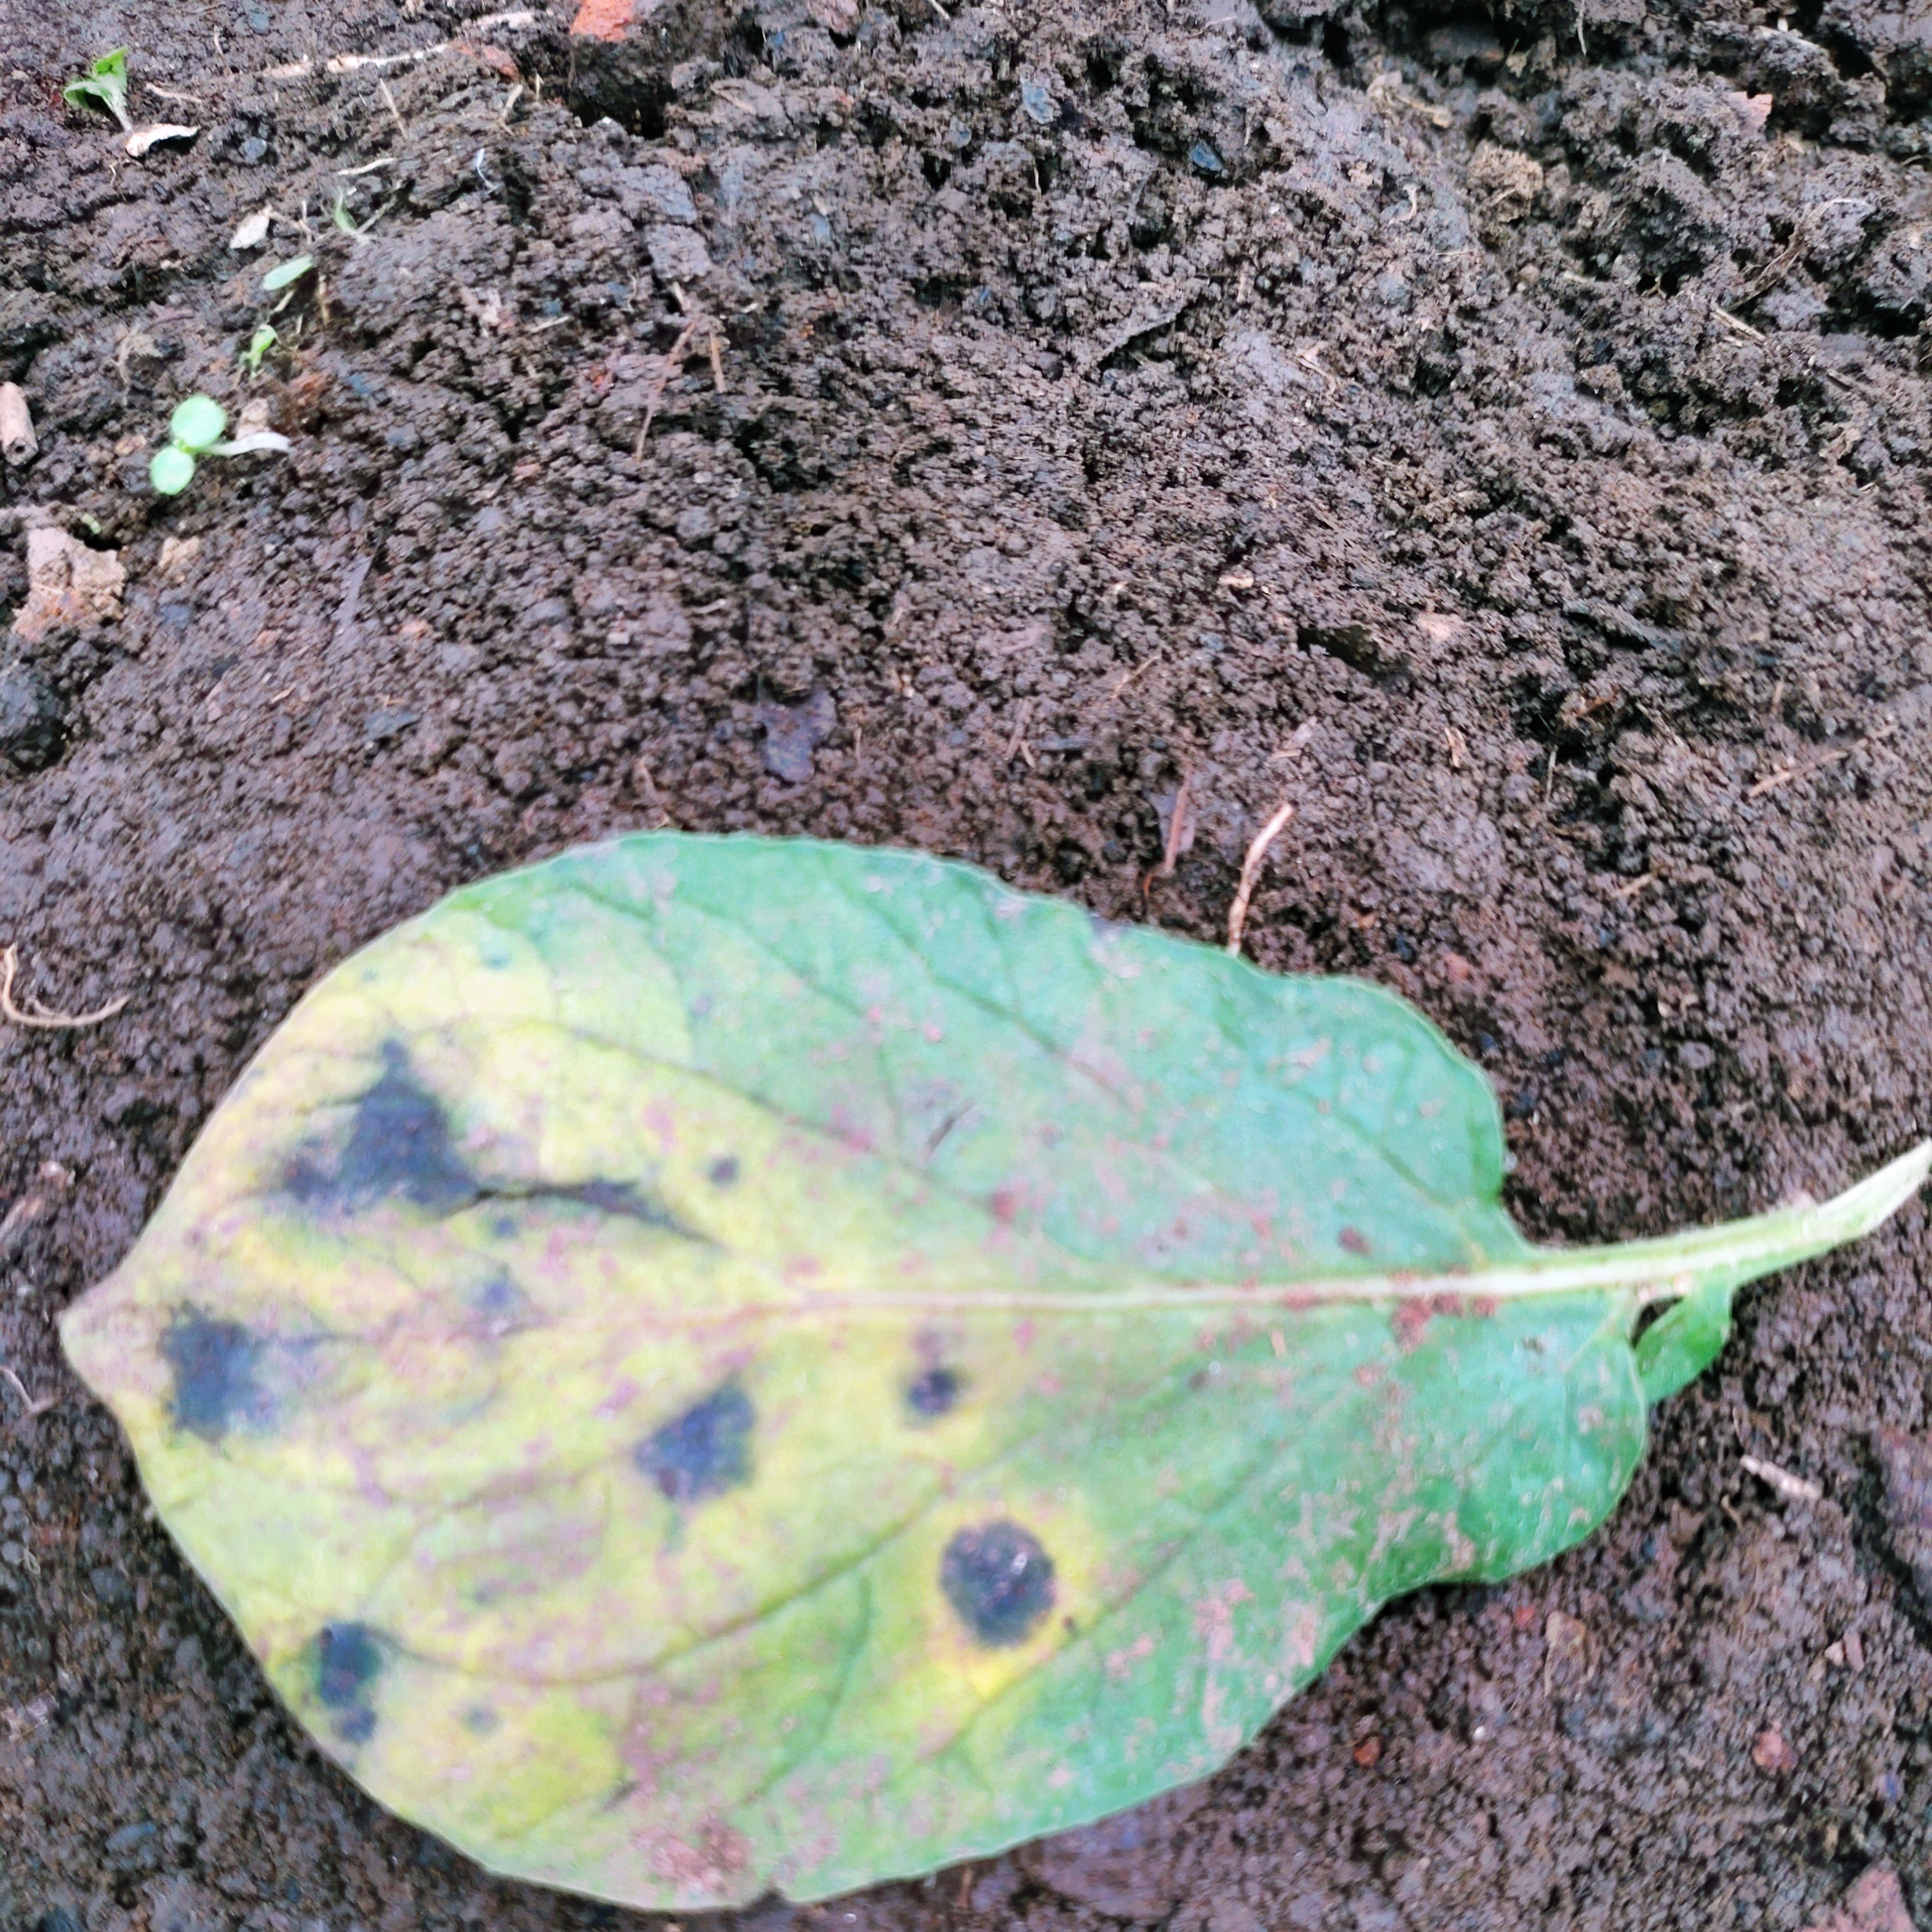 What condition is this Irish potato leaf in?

late blight
